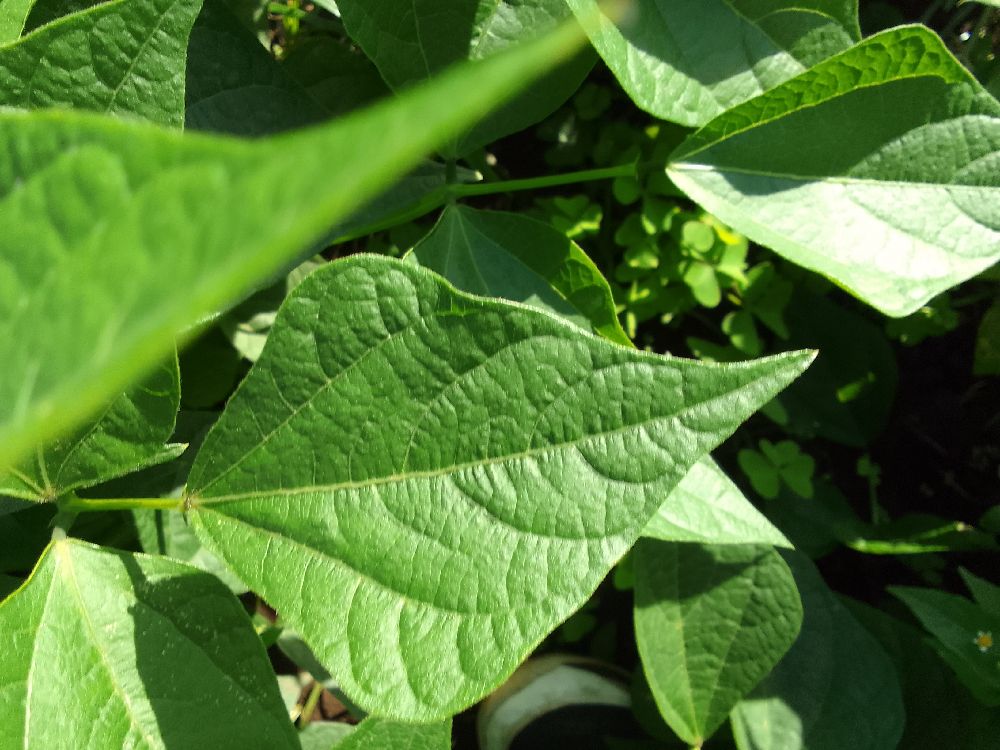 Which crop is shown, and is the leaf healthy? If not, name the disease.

common bean, healthy
